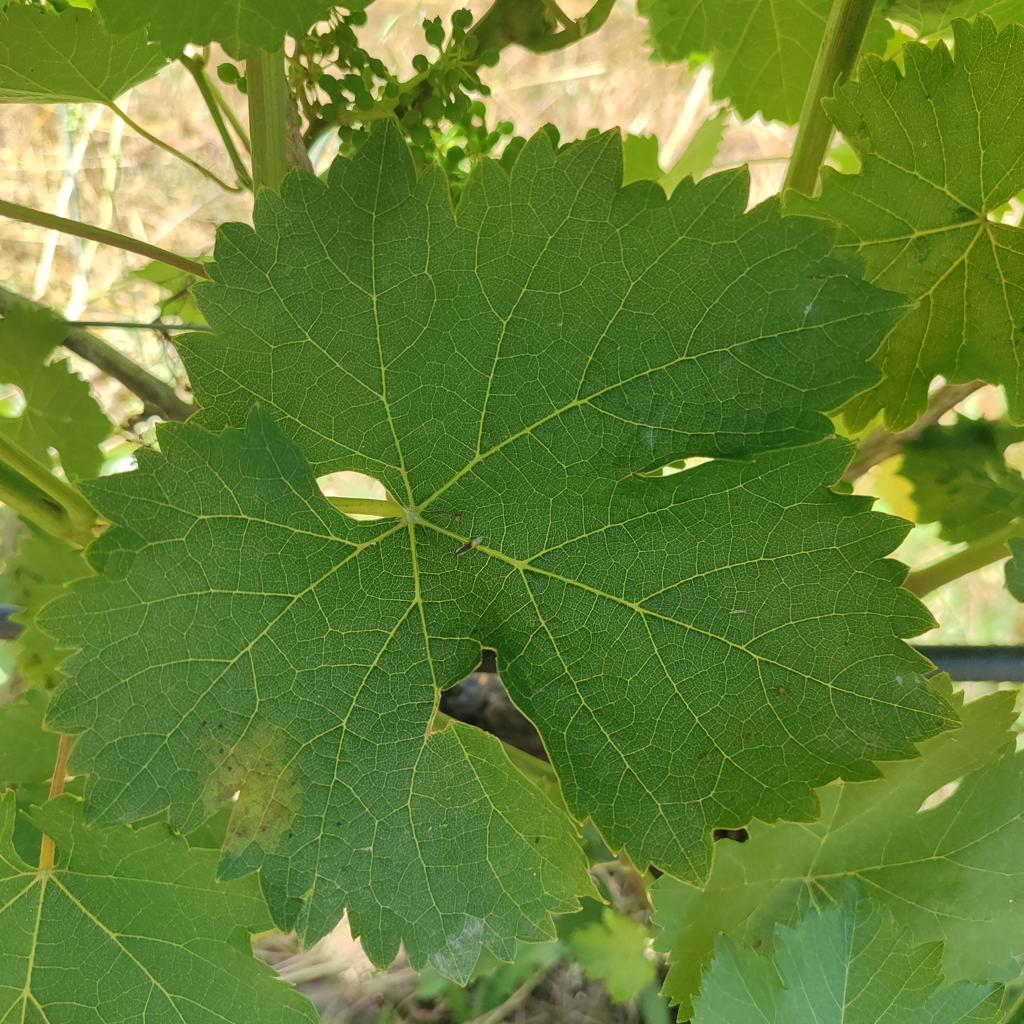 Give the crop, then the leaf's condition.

grapevine, downy mildew
